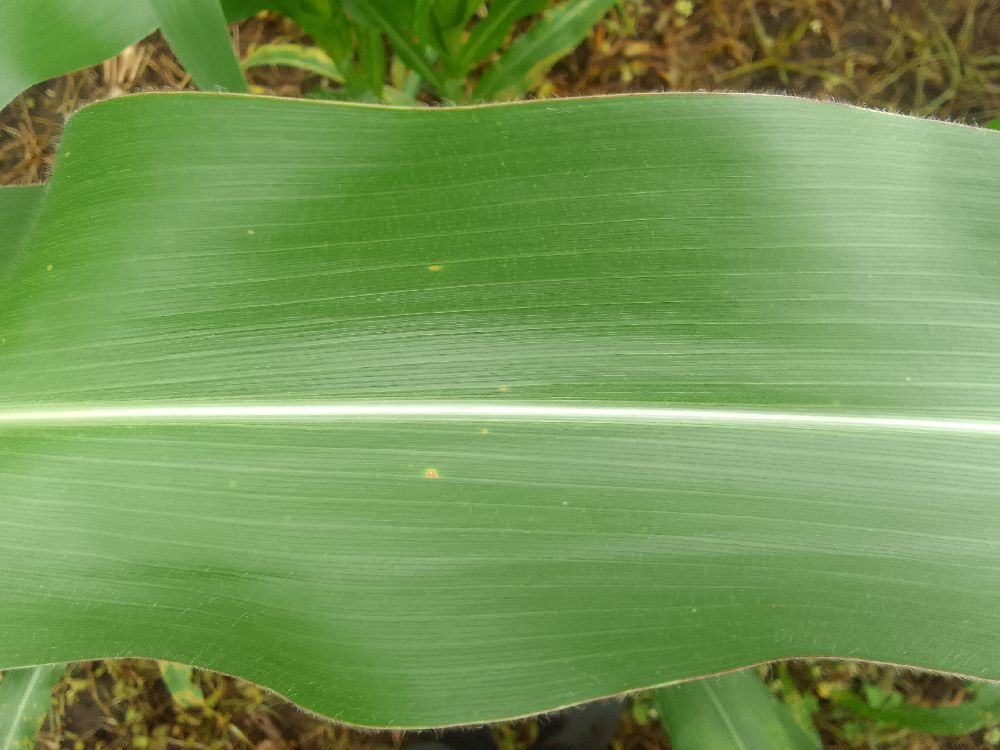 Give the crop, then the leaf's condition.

maize, healthy
